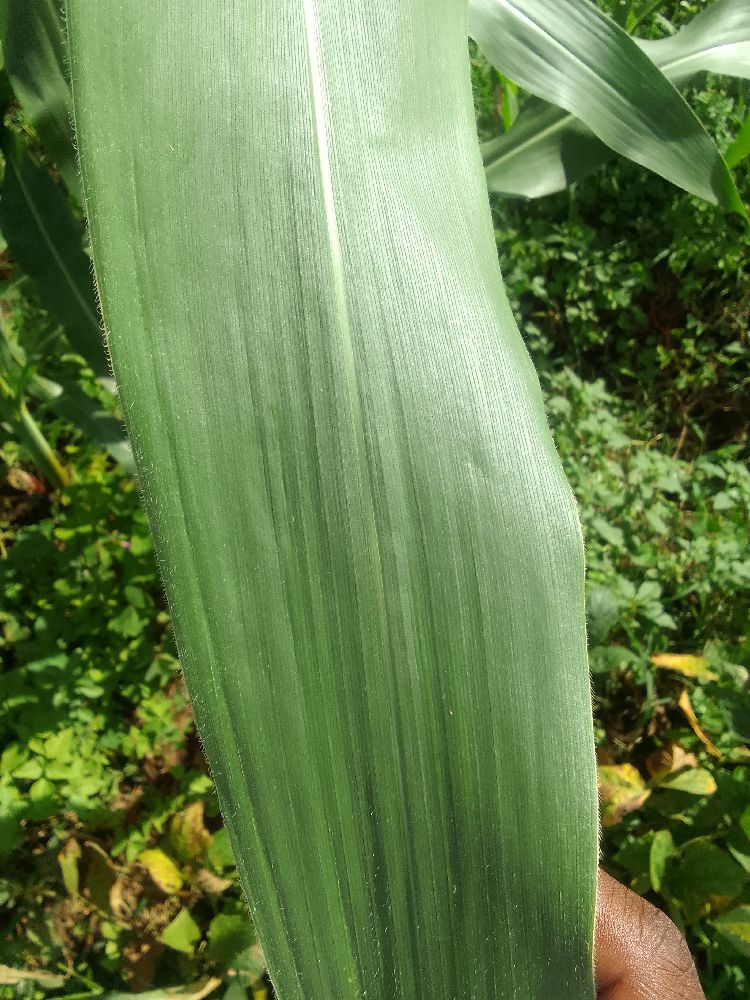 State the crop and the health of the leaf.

maize, healthy
